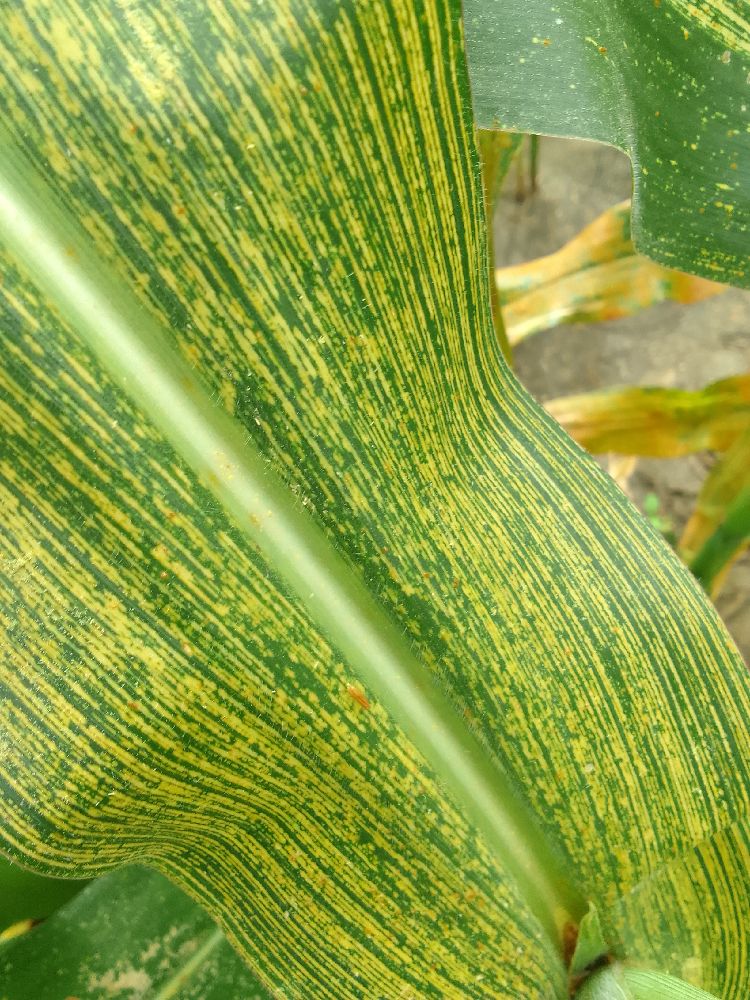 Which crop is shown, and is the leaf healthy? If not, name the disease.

maize, maize streak virus
